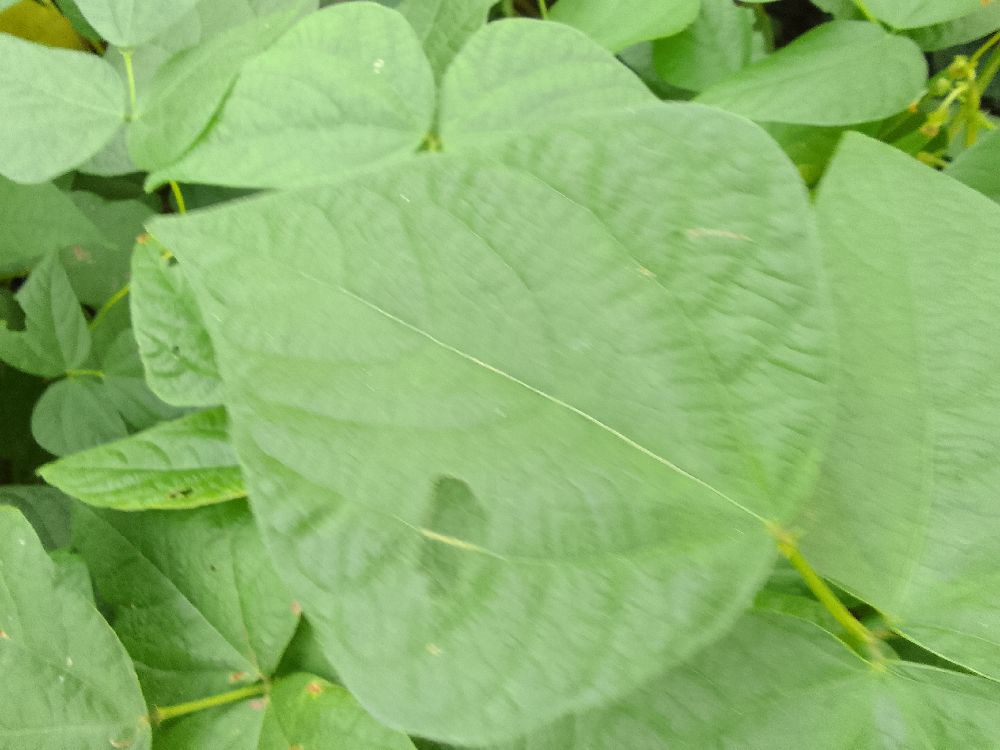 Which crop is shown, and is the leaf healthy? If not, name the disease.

common bean, healthy
